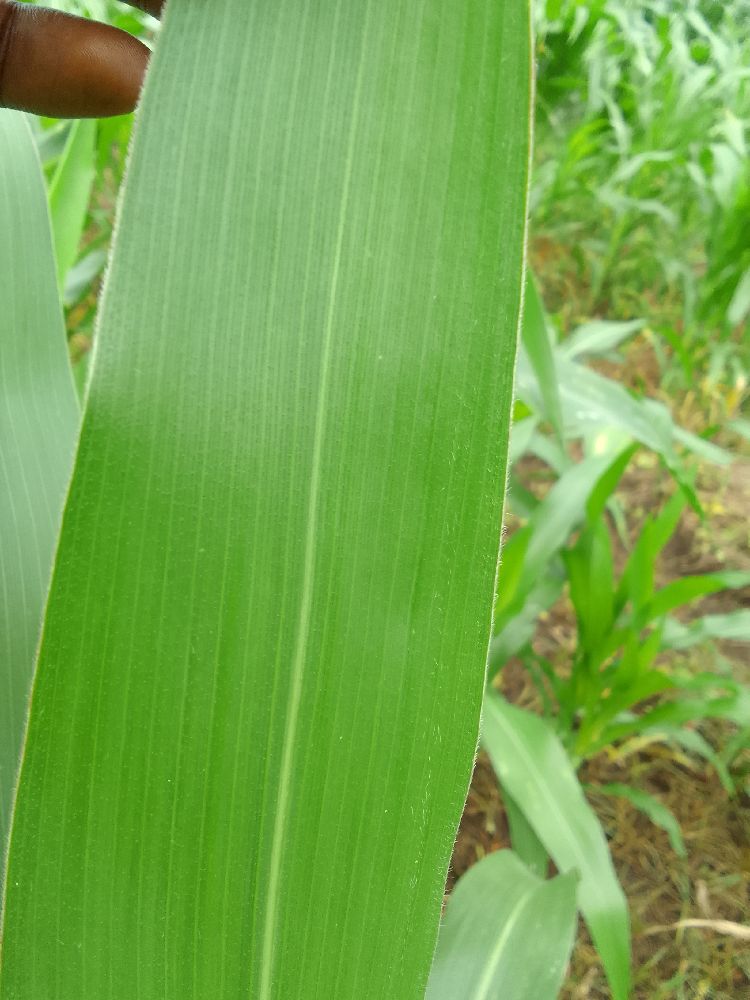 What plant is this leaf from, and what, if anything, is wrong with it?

maize, healthy
